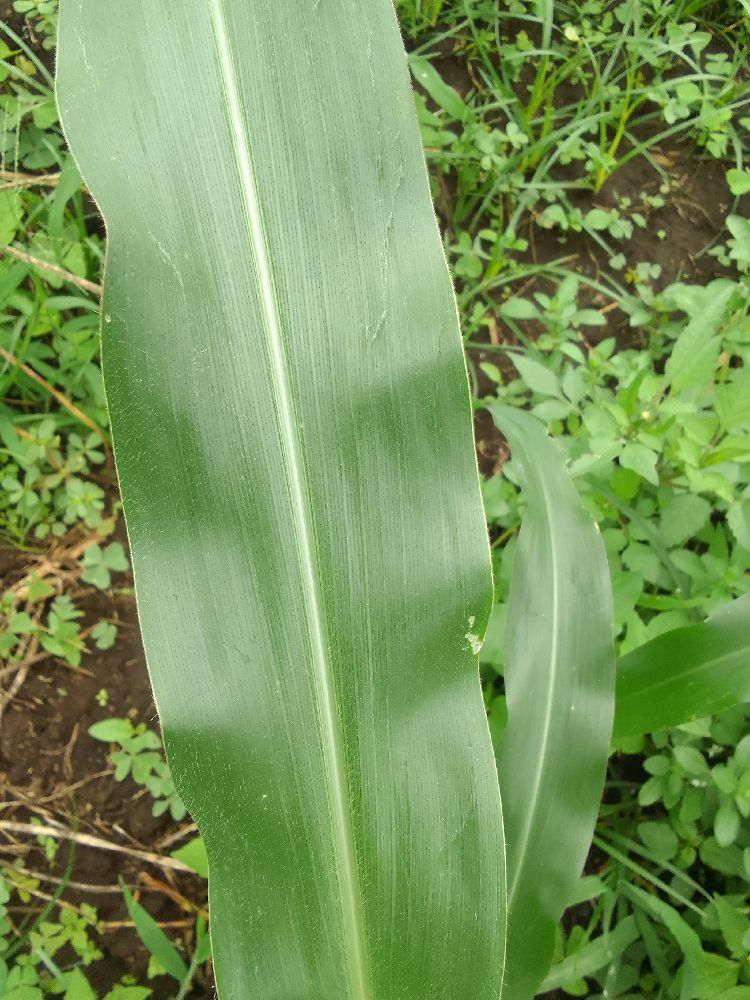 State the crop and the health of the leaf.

maize, healthy
